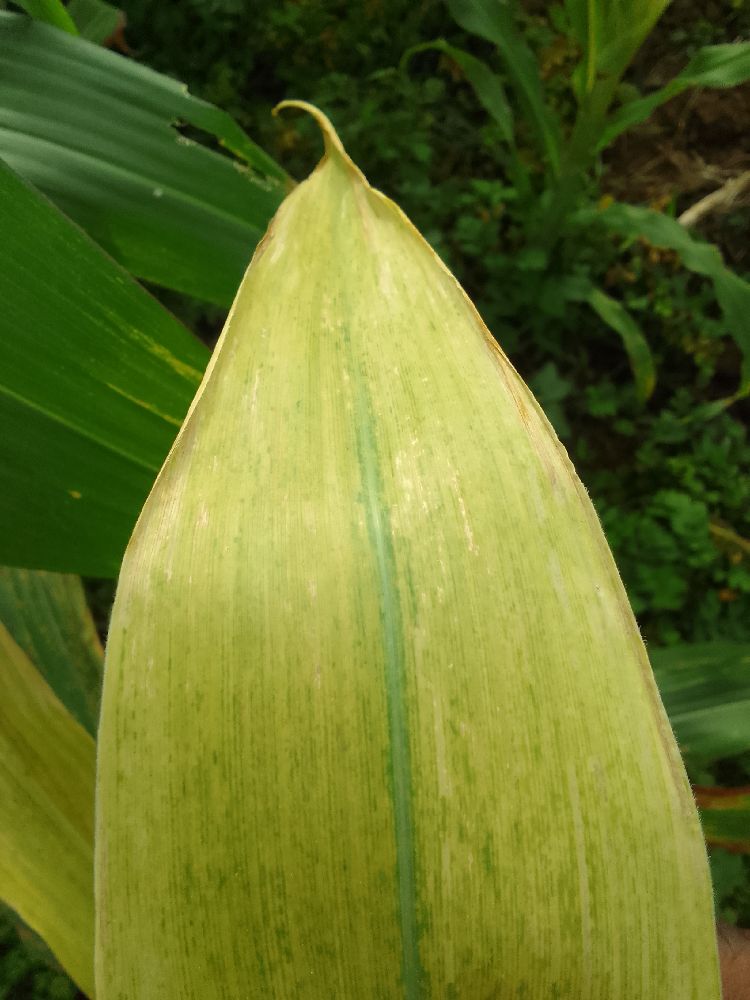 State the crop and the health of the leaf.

maize, maize lethal necrosis
